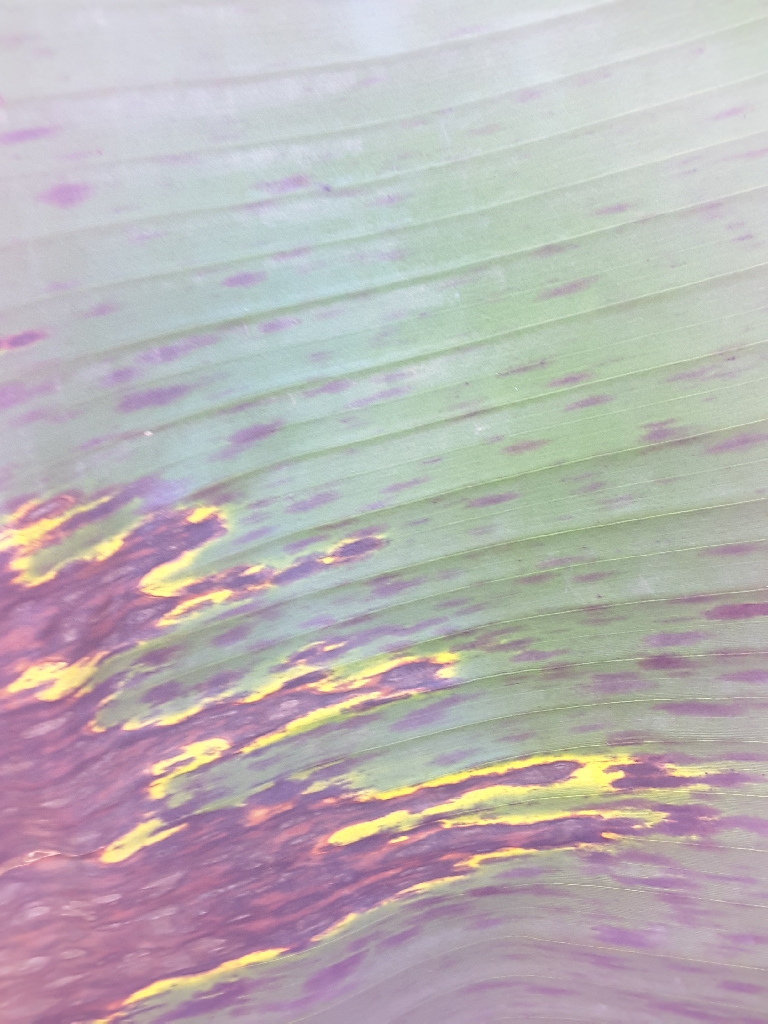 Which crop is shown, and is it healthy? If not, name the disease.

banana, black sigatoka
